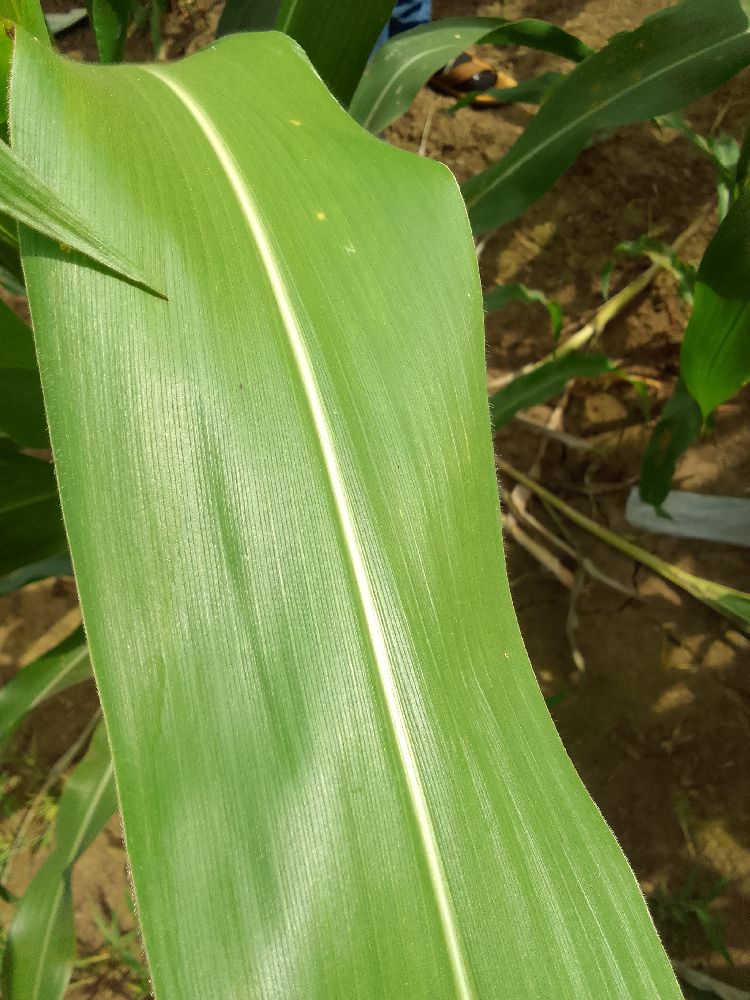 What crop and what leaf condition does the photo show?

maize, healthy
